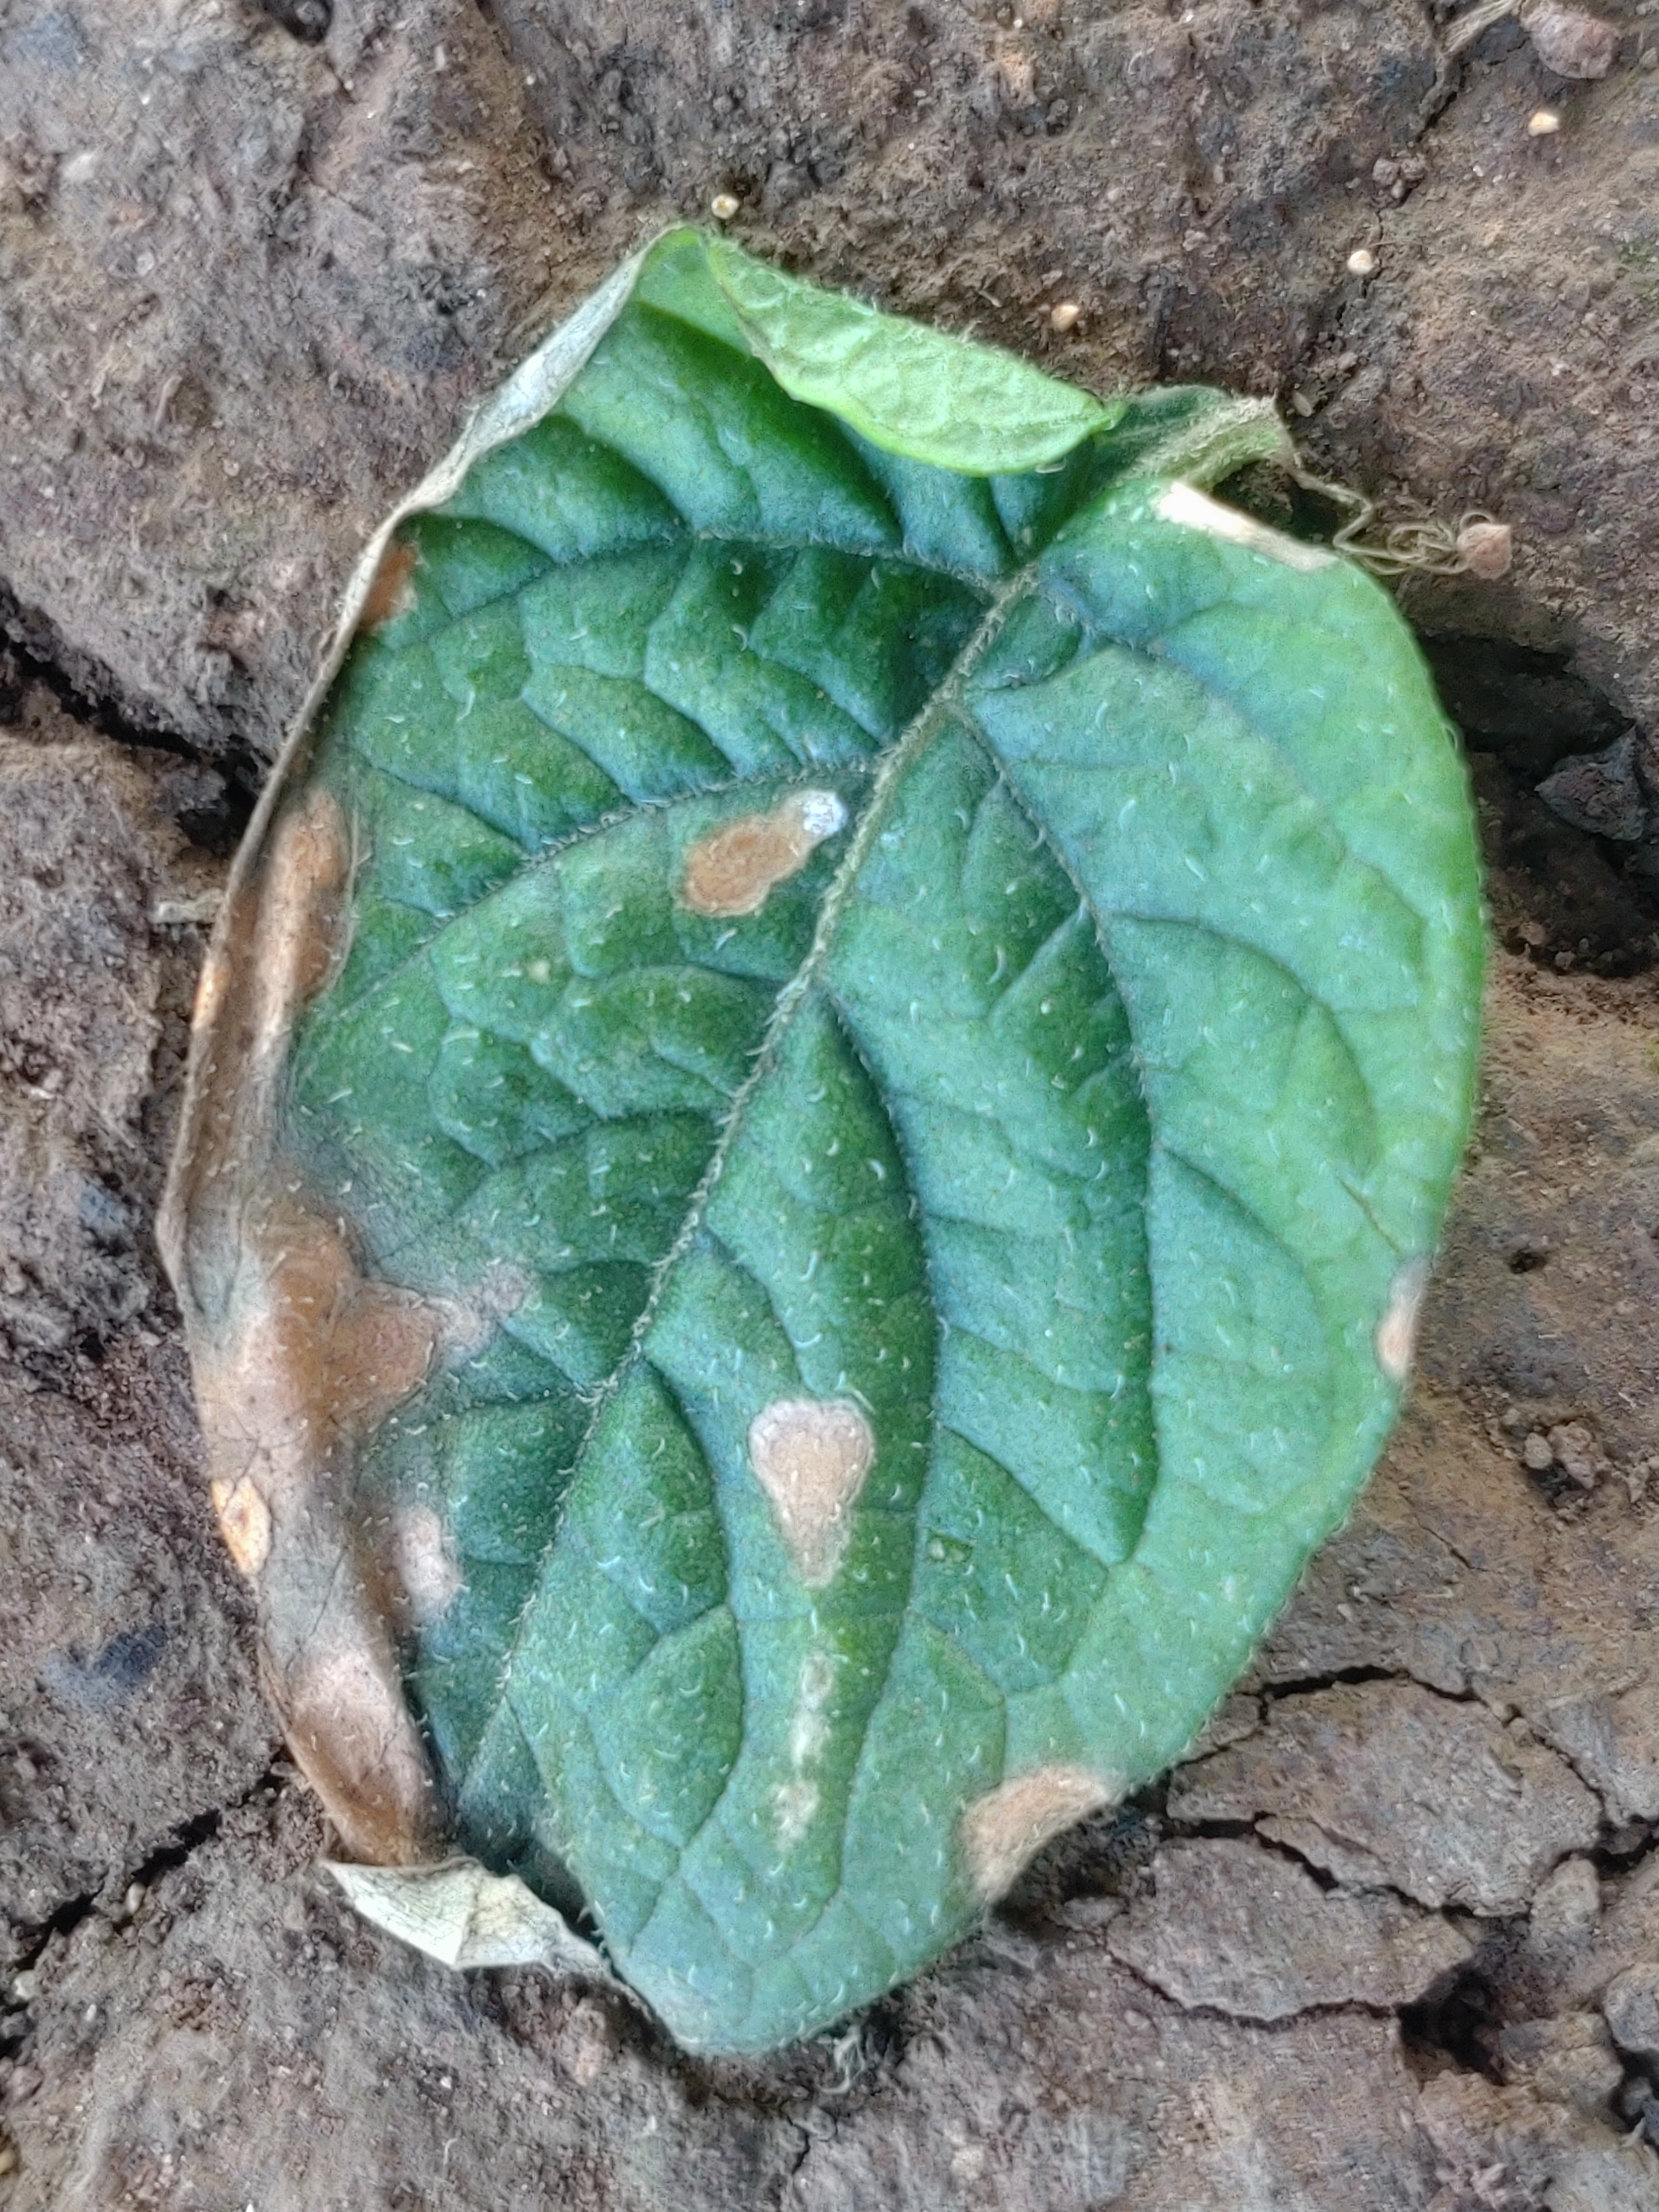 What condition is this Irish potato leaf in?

early blight
